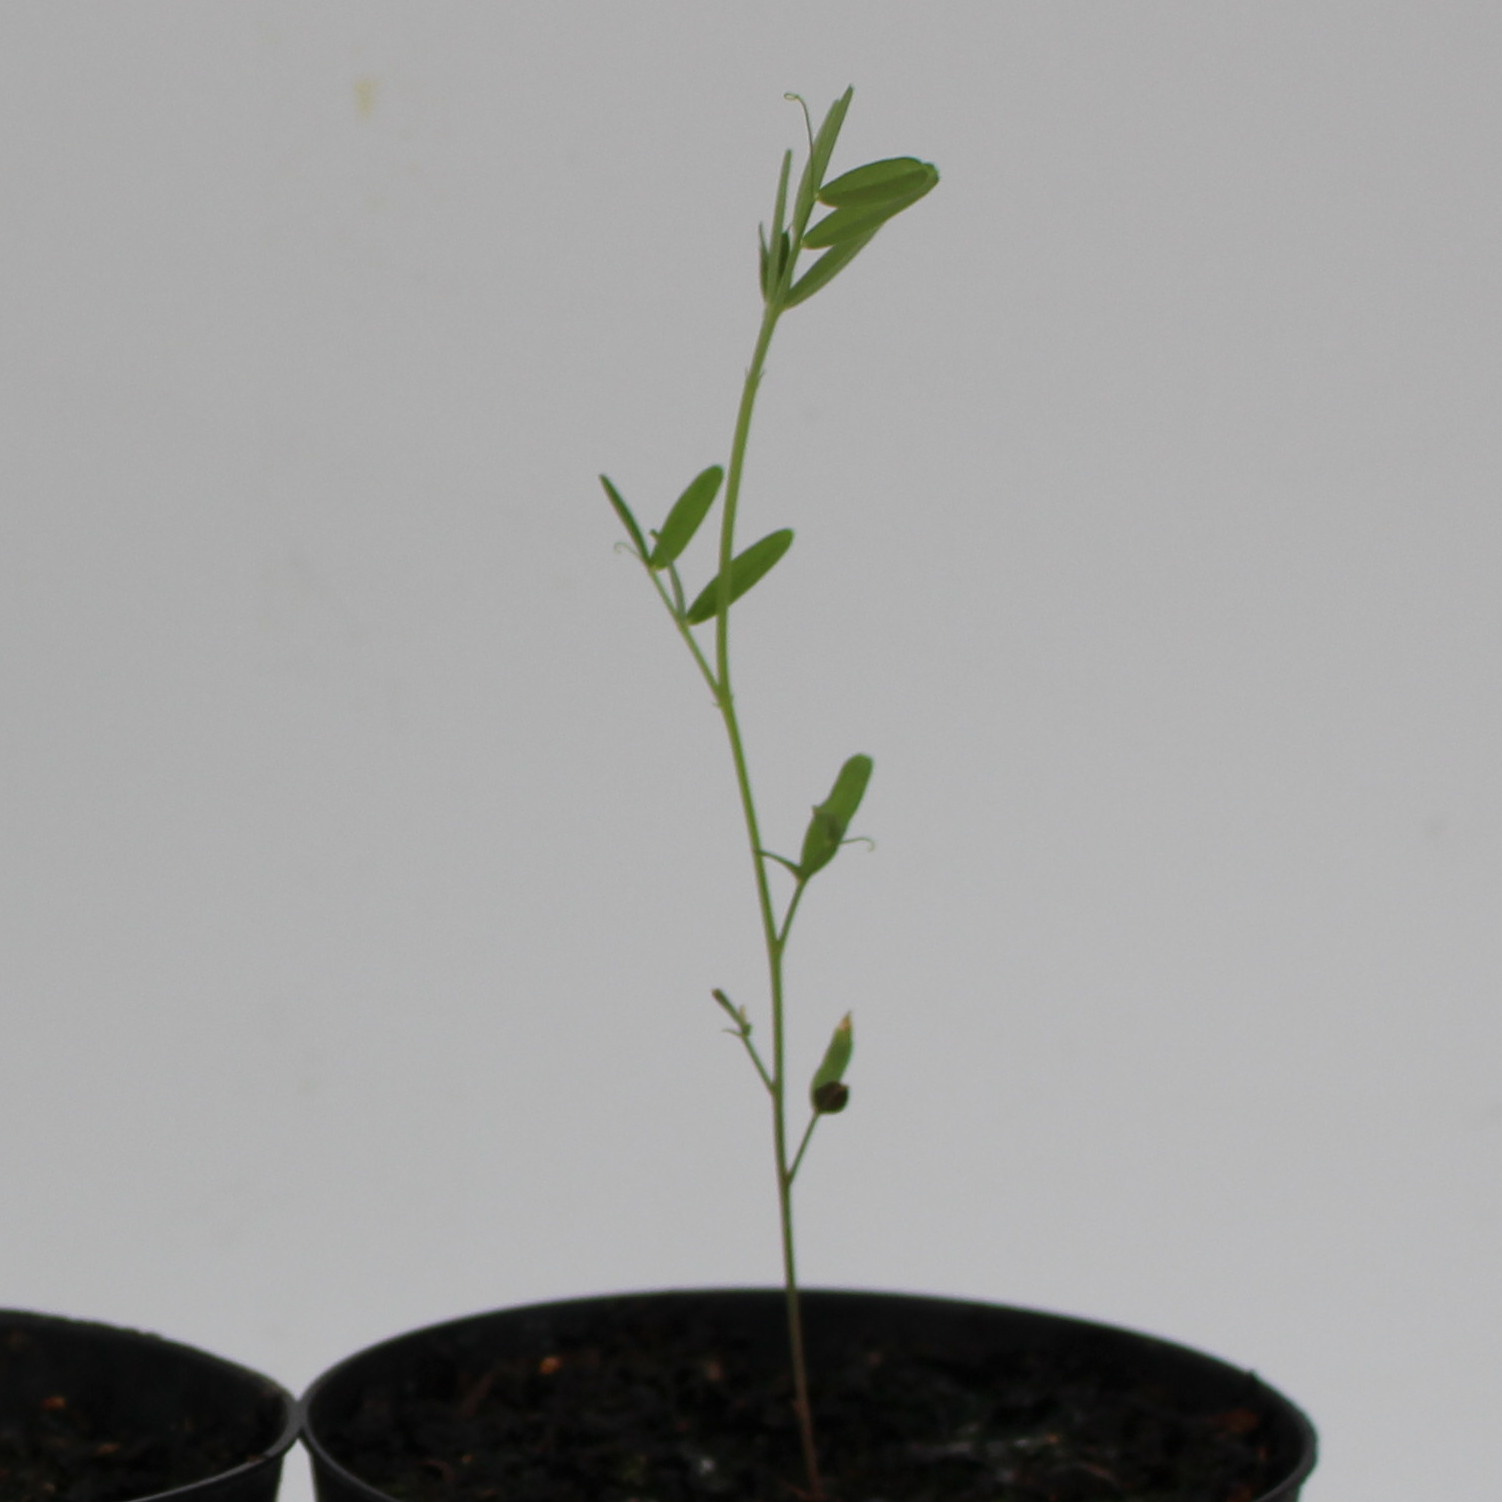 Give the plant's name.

Vicia sativa
